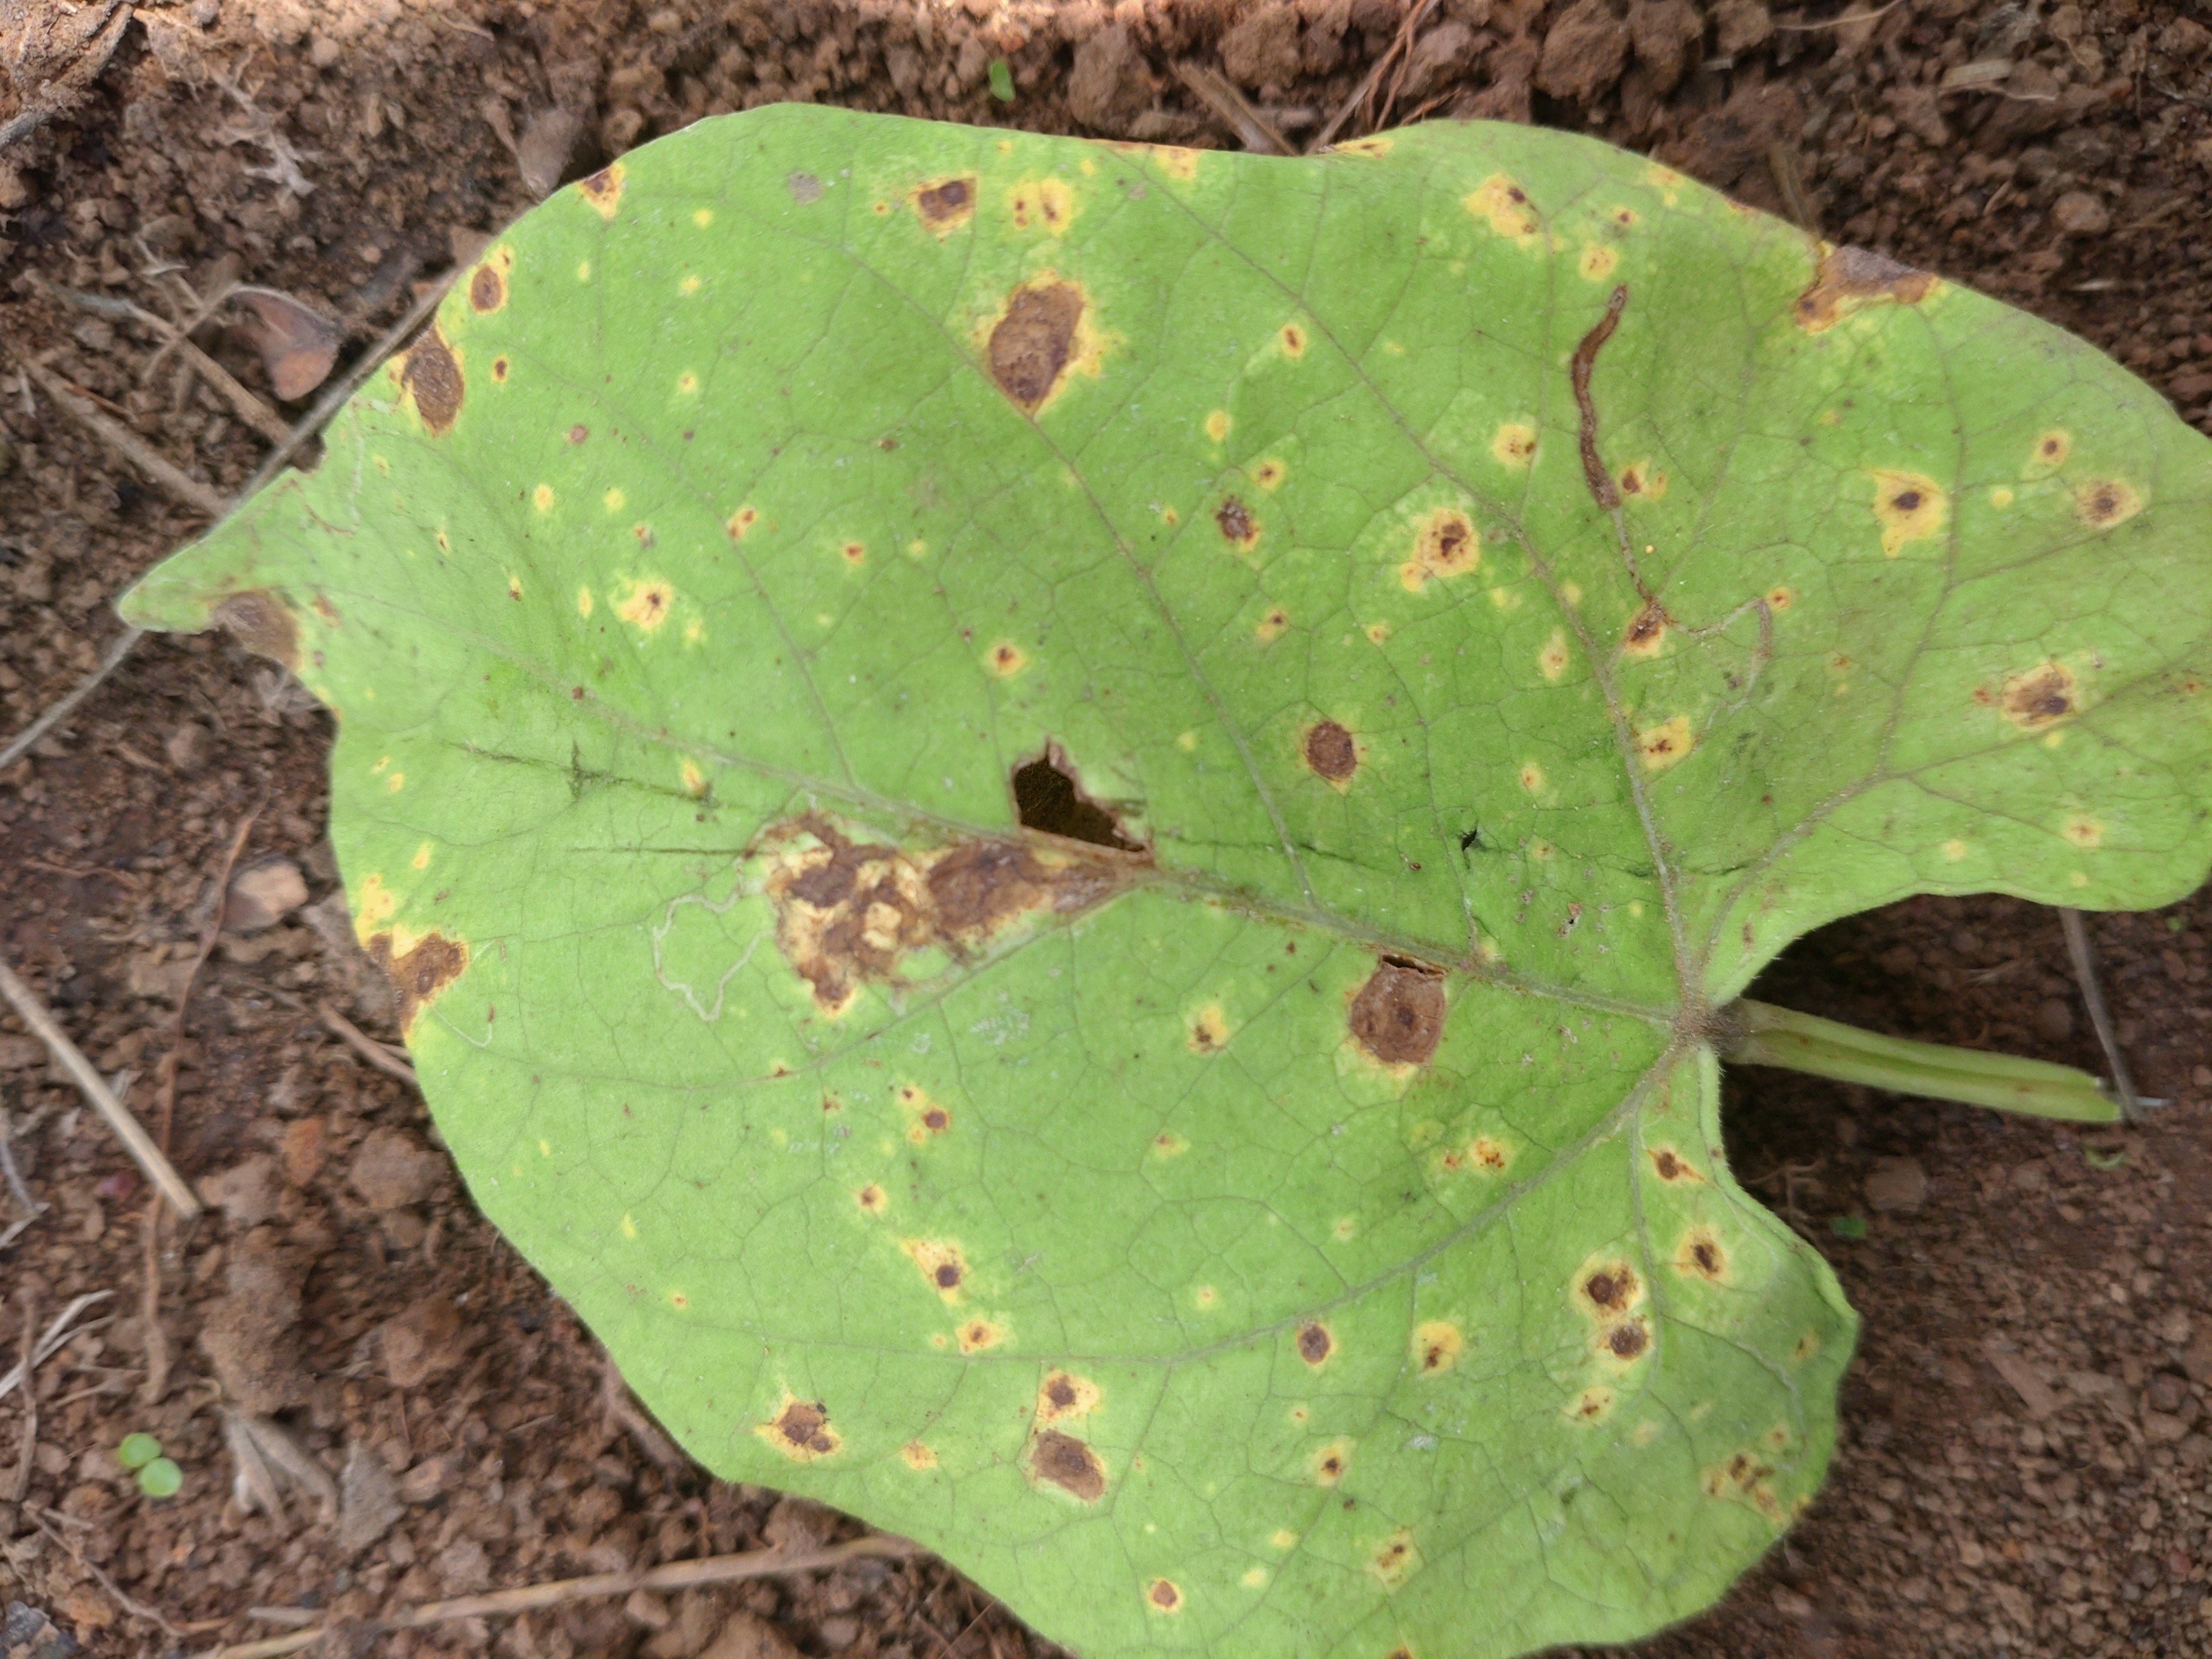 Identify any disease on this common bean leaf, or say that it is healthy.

rust
